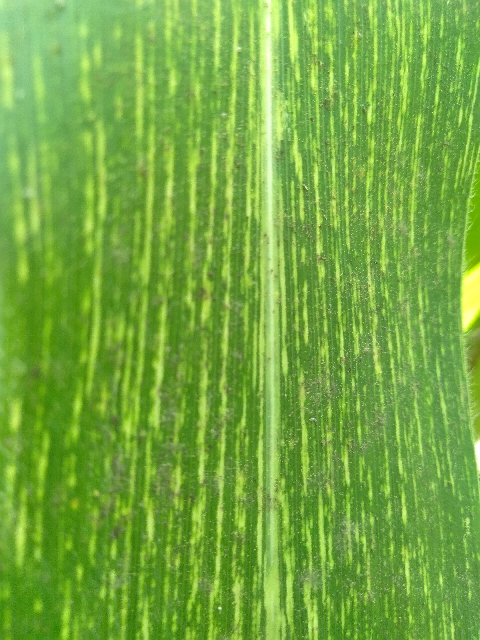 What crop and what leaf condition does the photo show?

maize, maize streak virus
